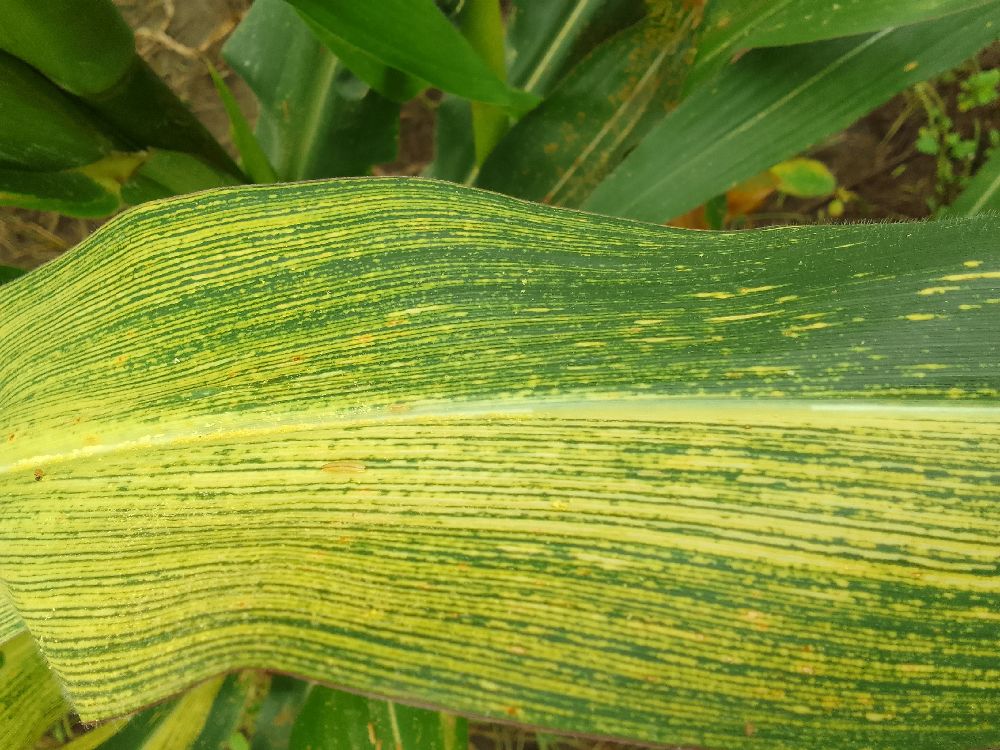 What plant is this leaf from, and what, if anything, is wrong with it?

maize, maize streak virus
